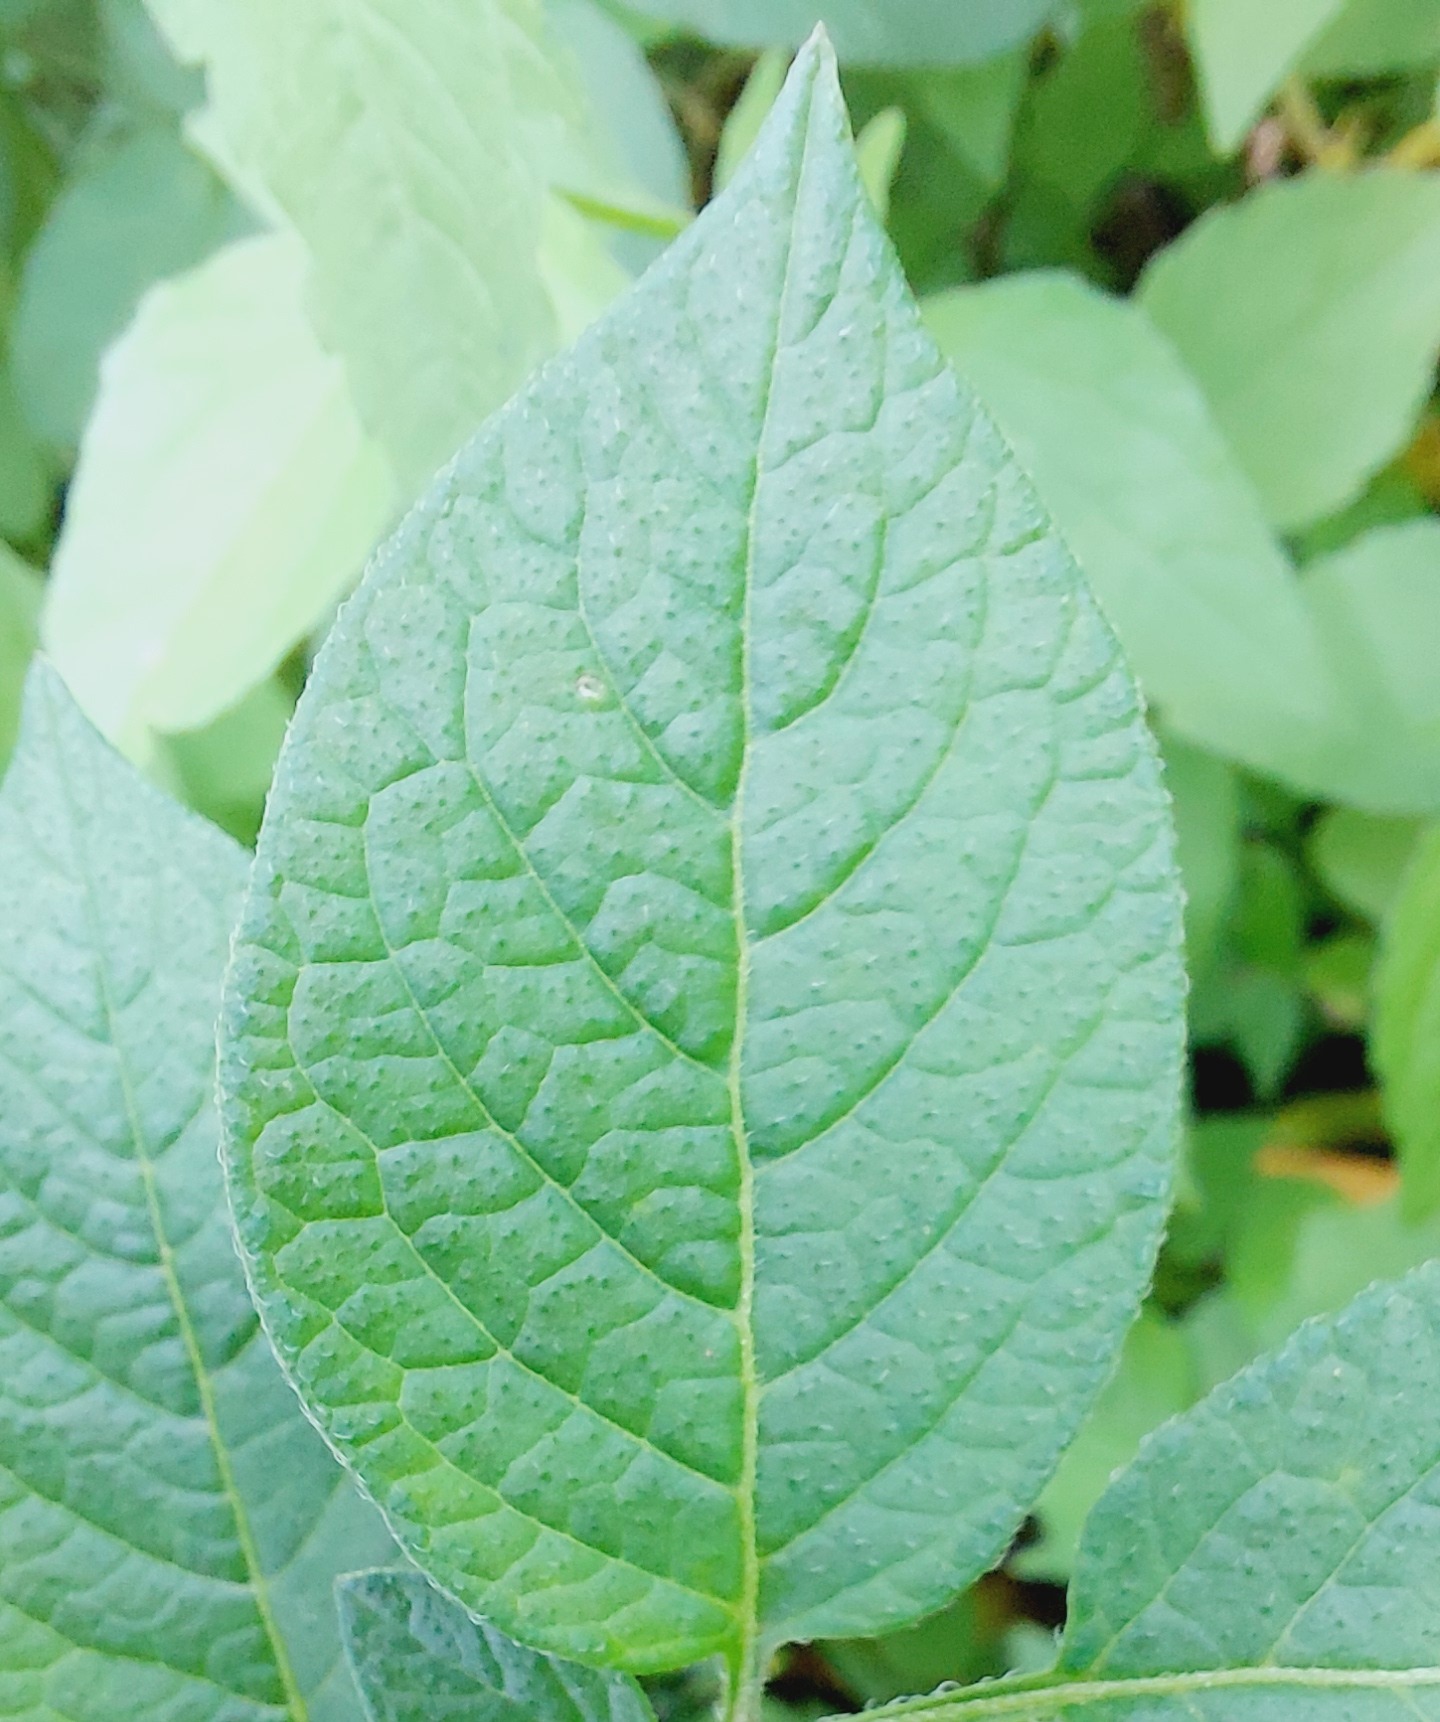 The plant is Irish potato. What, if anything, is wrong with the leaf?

healthy
